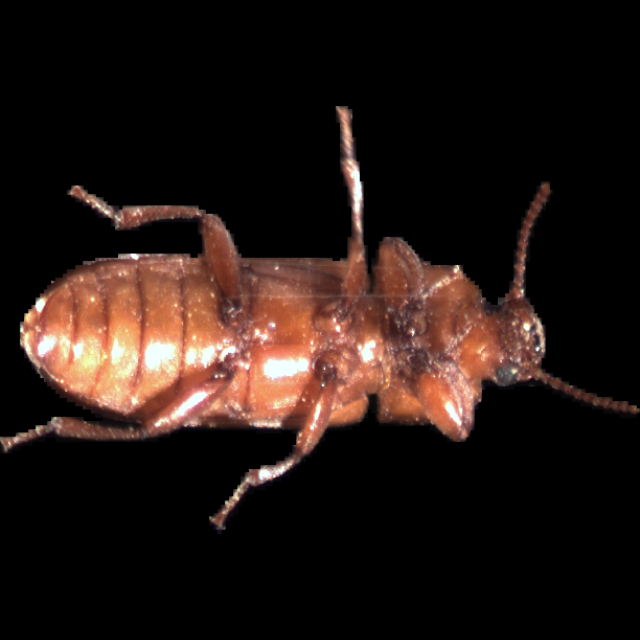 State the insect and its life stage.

mealworm beetle
